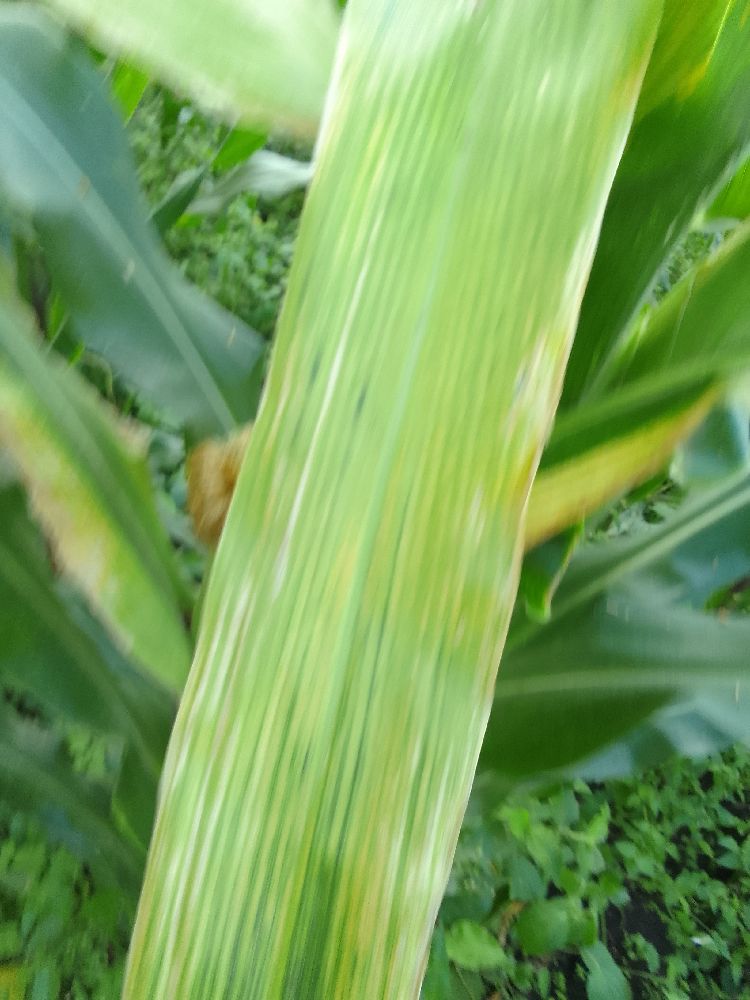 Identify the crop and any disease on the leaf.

maize, maize lethal necrosis
